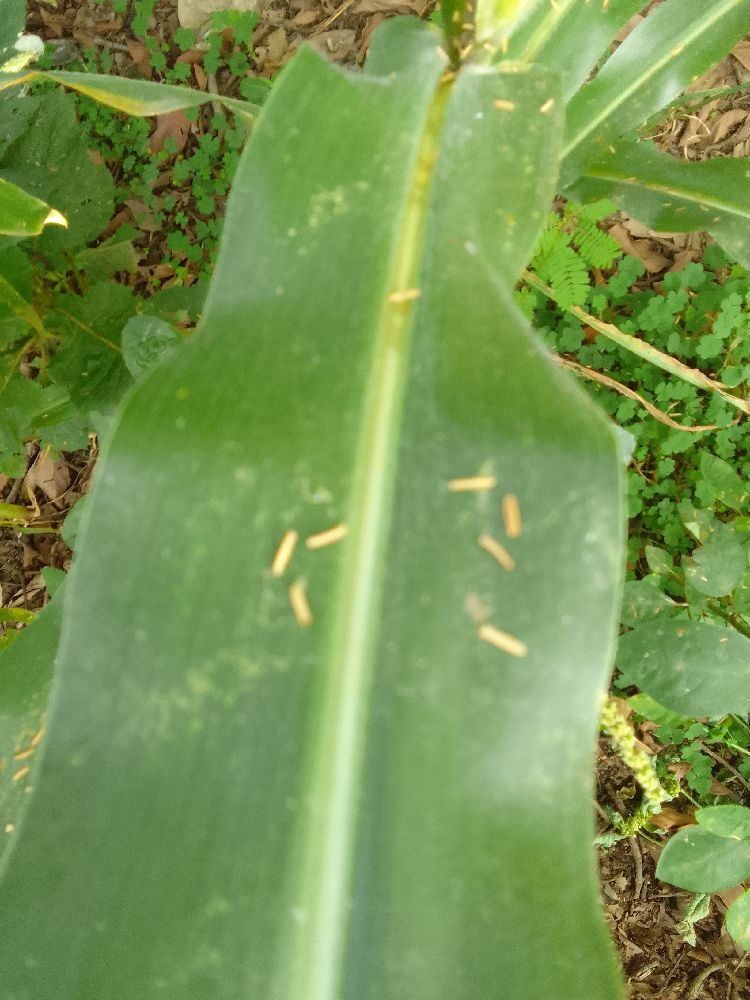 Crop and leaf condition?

maize, healthy
